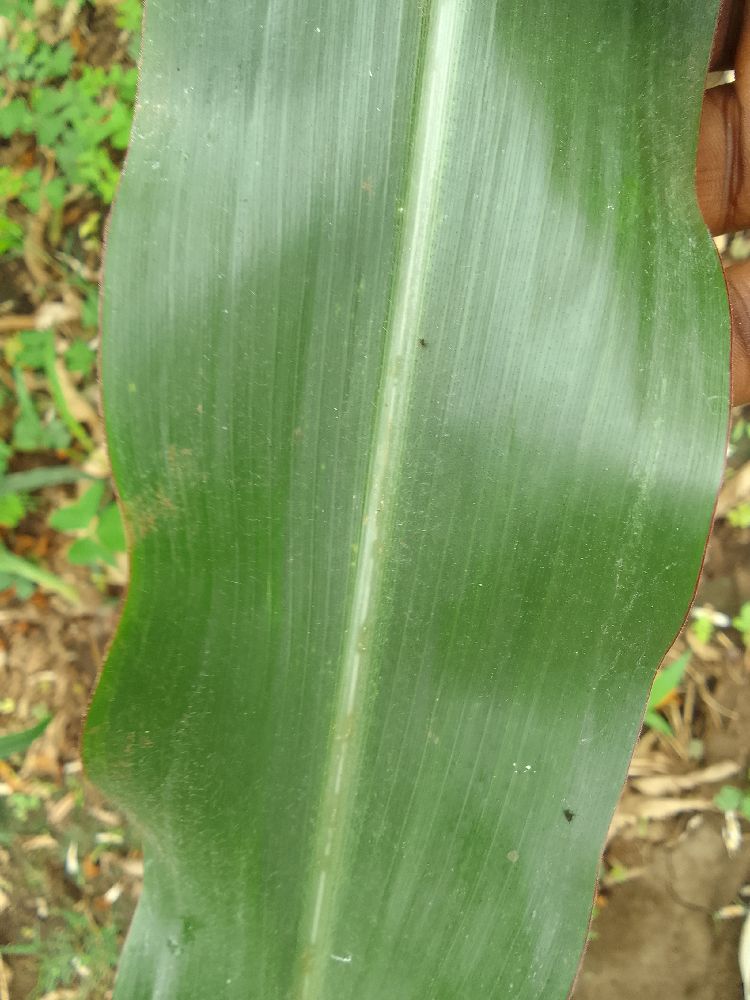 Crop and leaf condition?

maize, healthy
